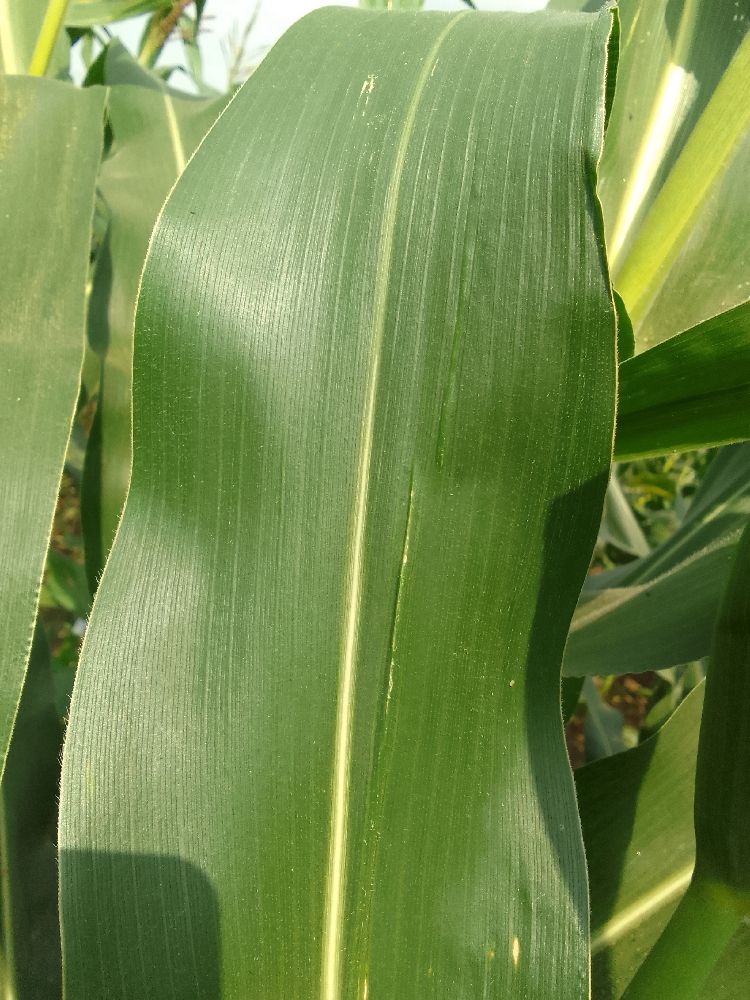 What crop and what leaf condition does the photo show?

maize, healthy
